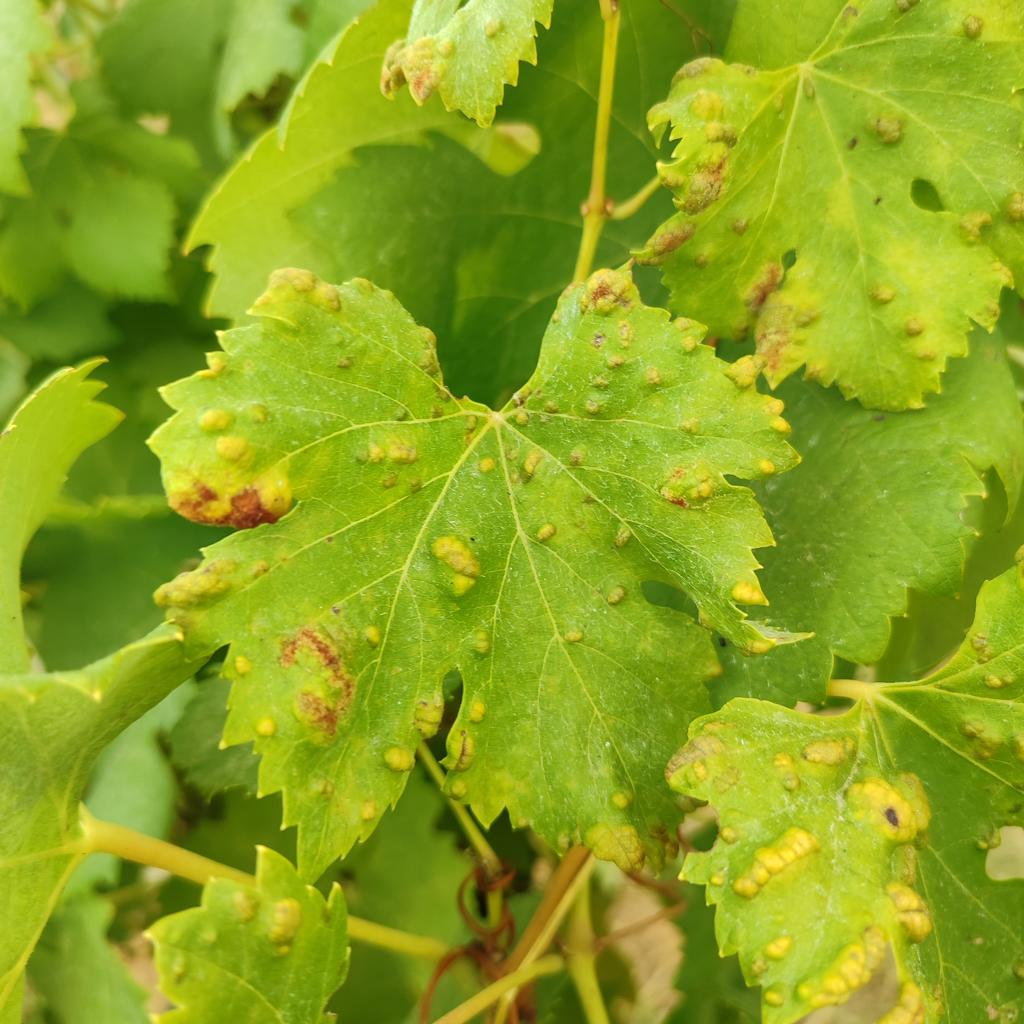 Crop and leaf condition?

grapevine, erineum mite
